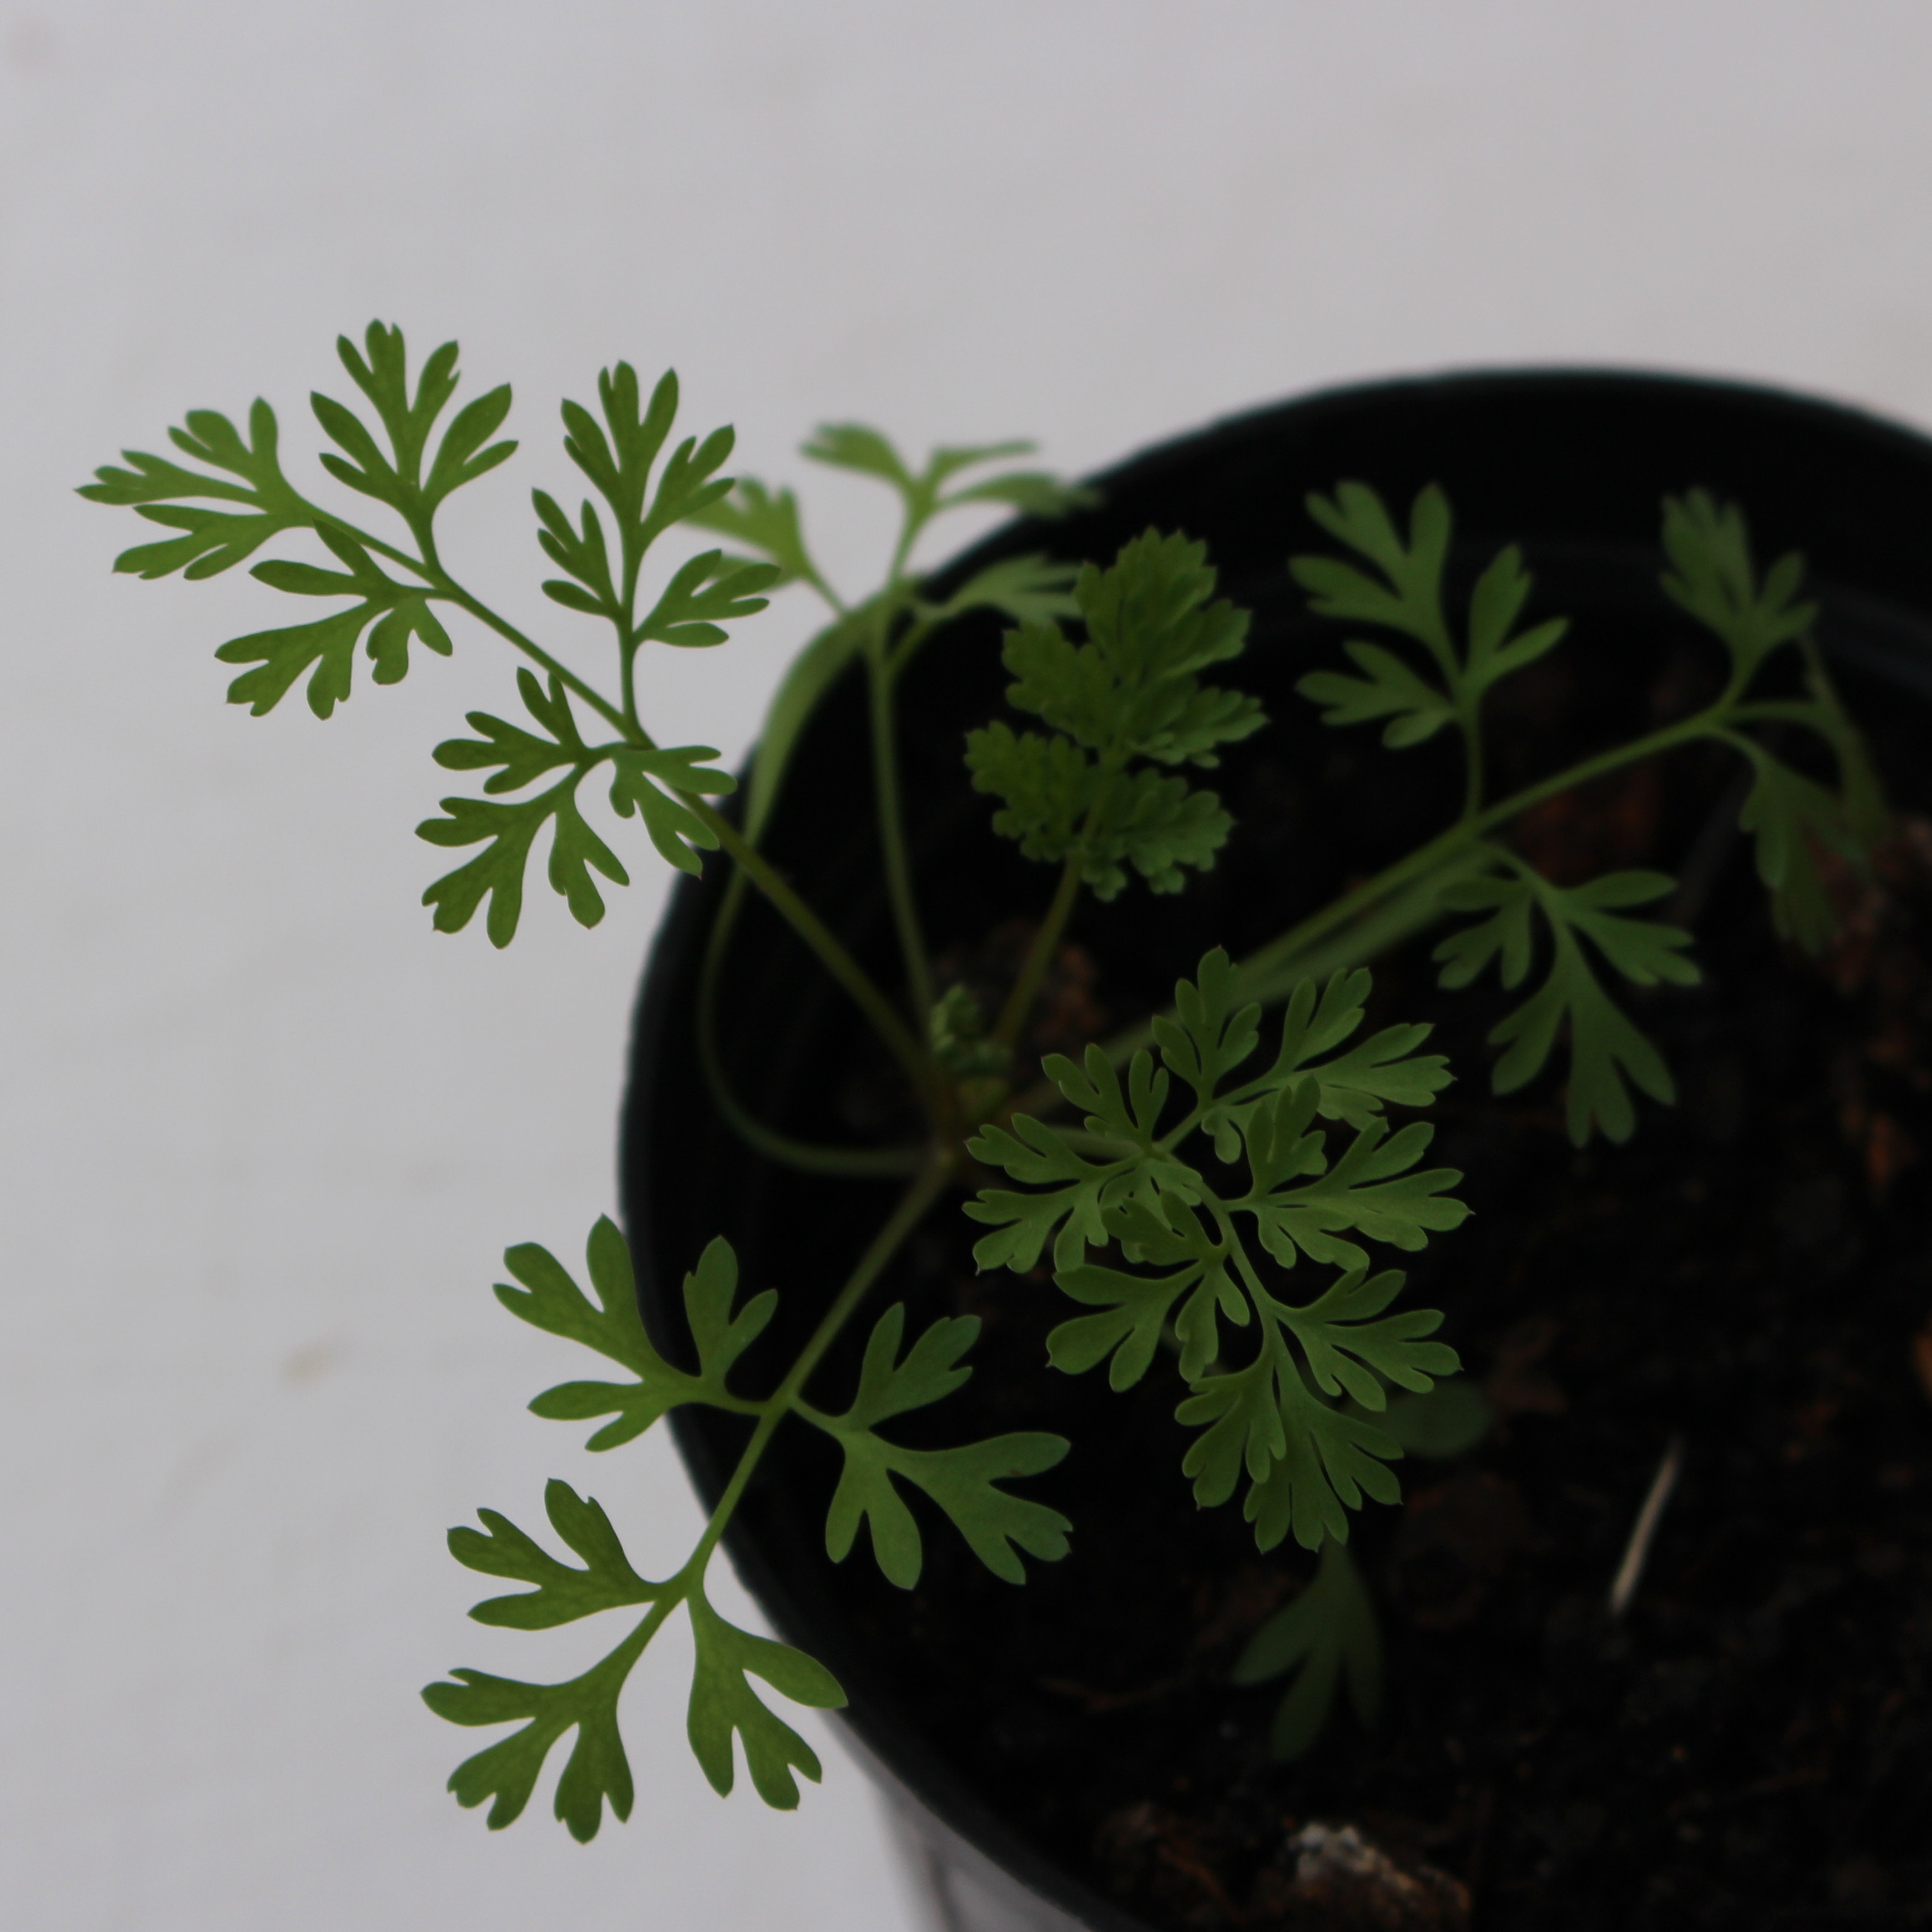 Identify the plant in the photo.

Fumaria officinalis
